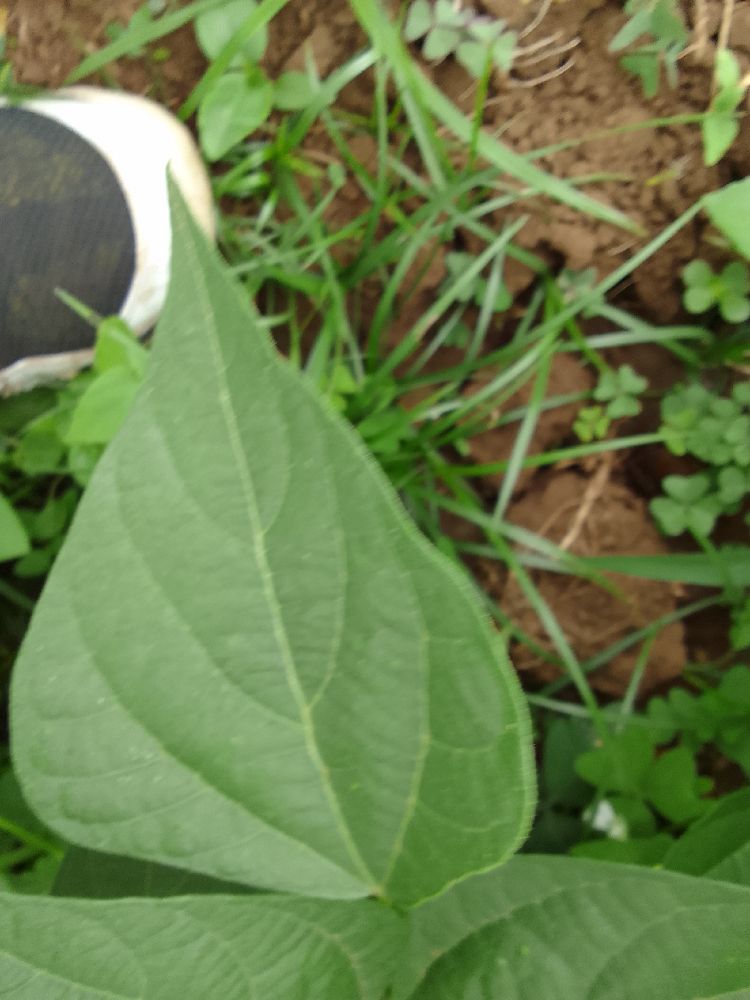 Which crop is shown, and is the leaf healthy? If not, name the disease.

common bean, healthy
